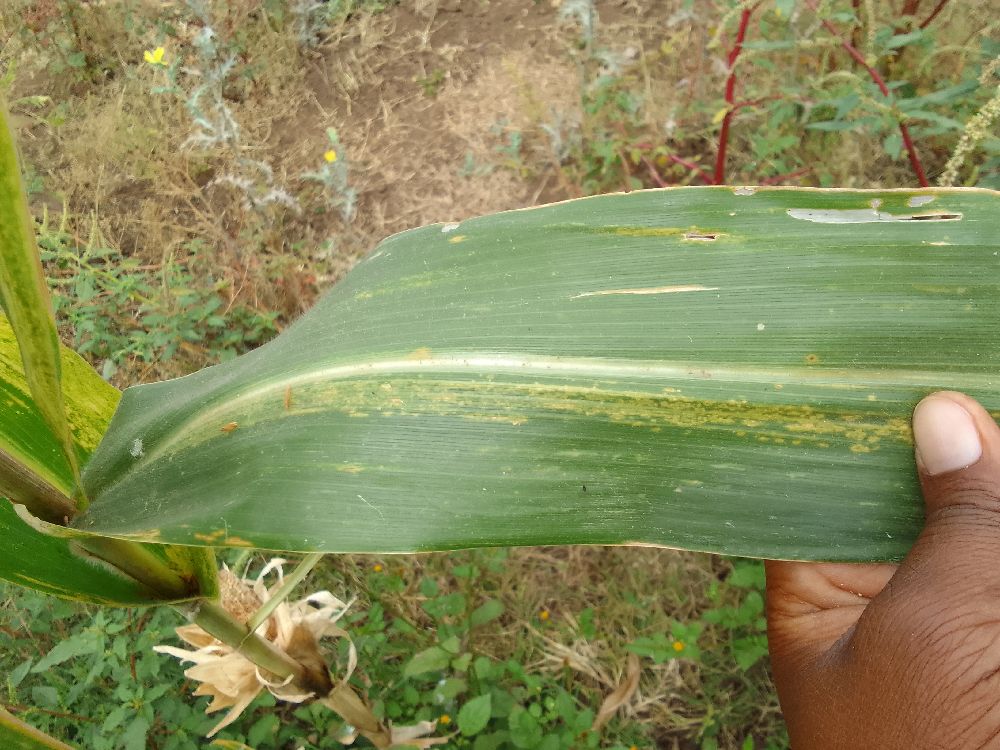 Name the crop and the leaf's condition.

maize, maize lethal necrosis
